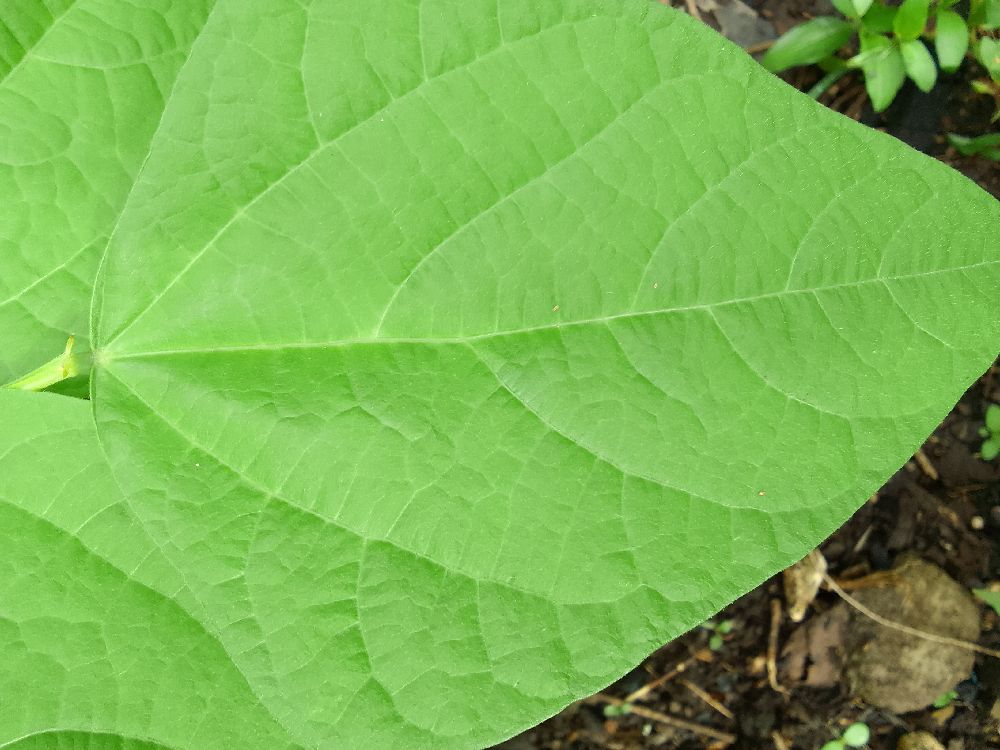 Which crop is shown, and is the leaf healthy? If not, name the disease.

common bean, healthy
